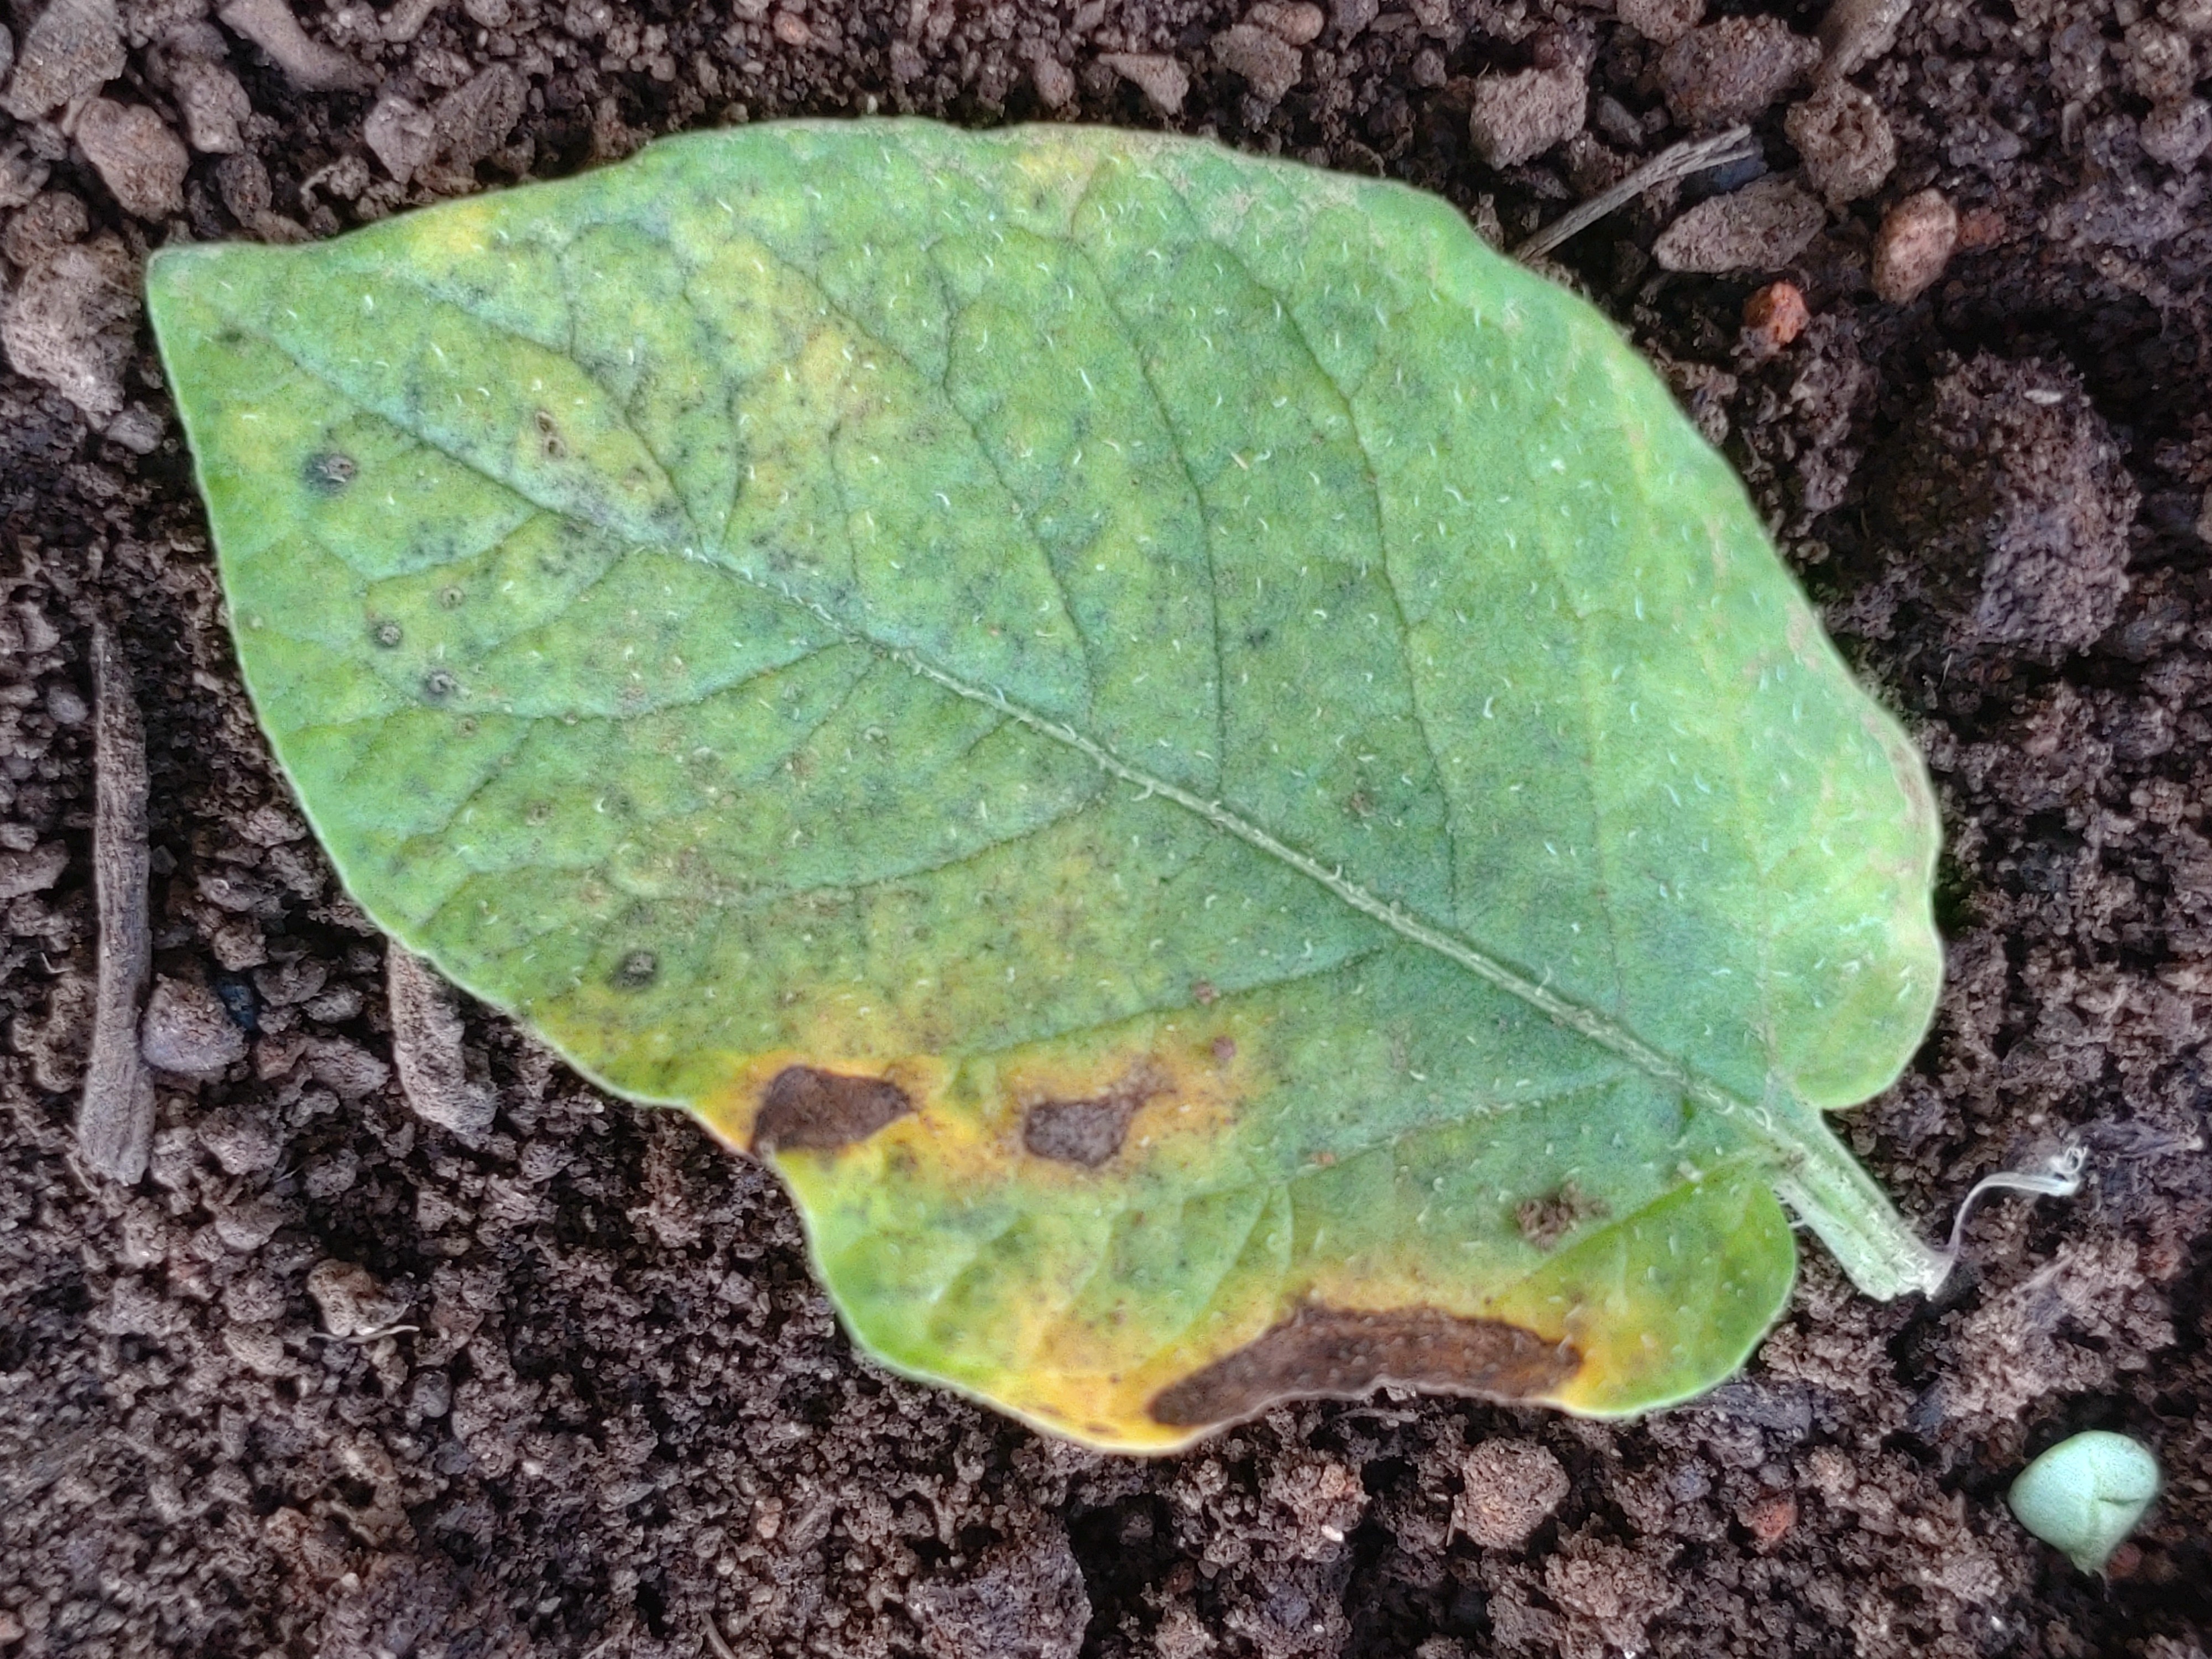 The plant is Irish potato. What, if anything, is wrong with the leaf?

late blight
